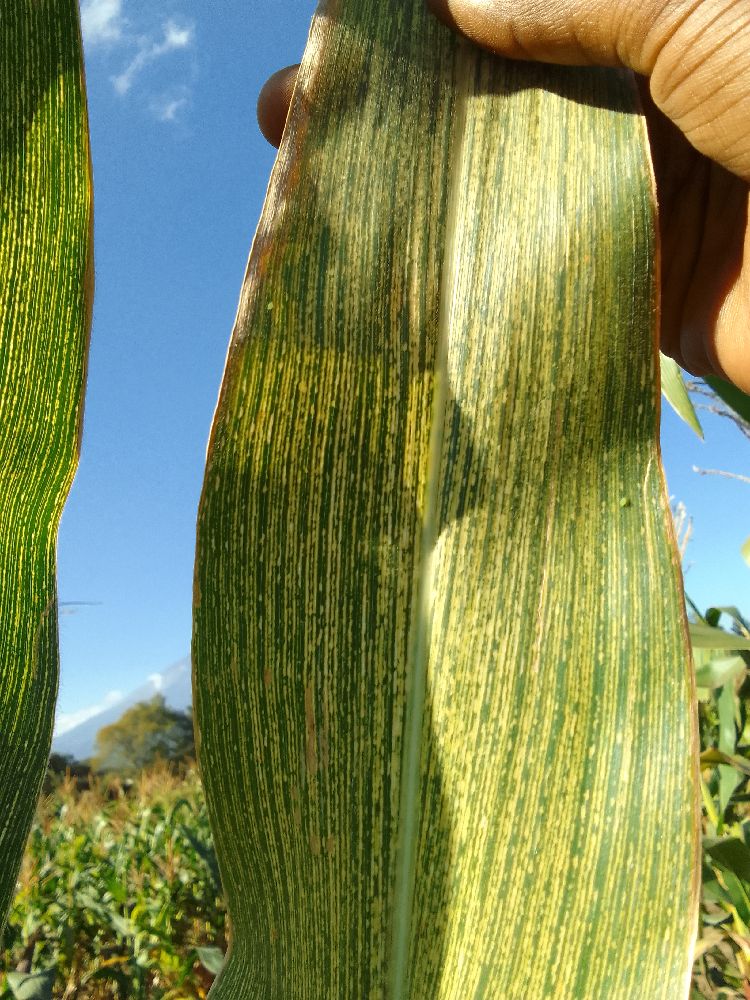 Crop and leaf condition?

maize, maize streak virus
